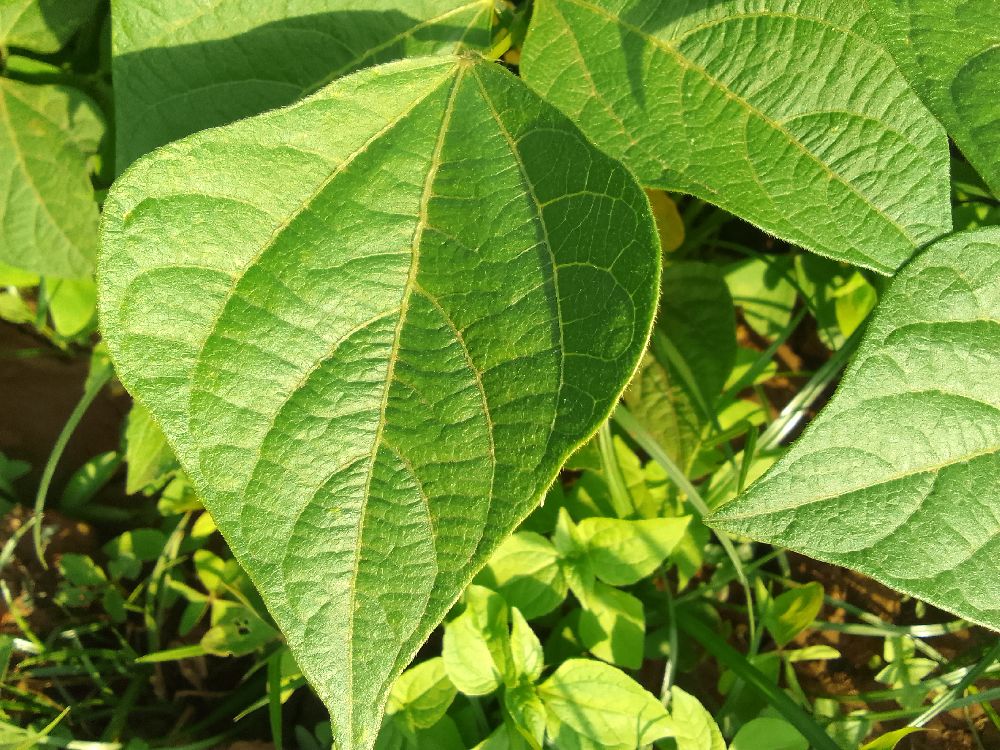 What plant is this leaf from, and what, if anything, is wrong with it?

common bean, healthy
